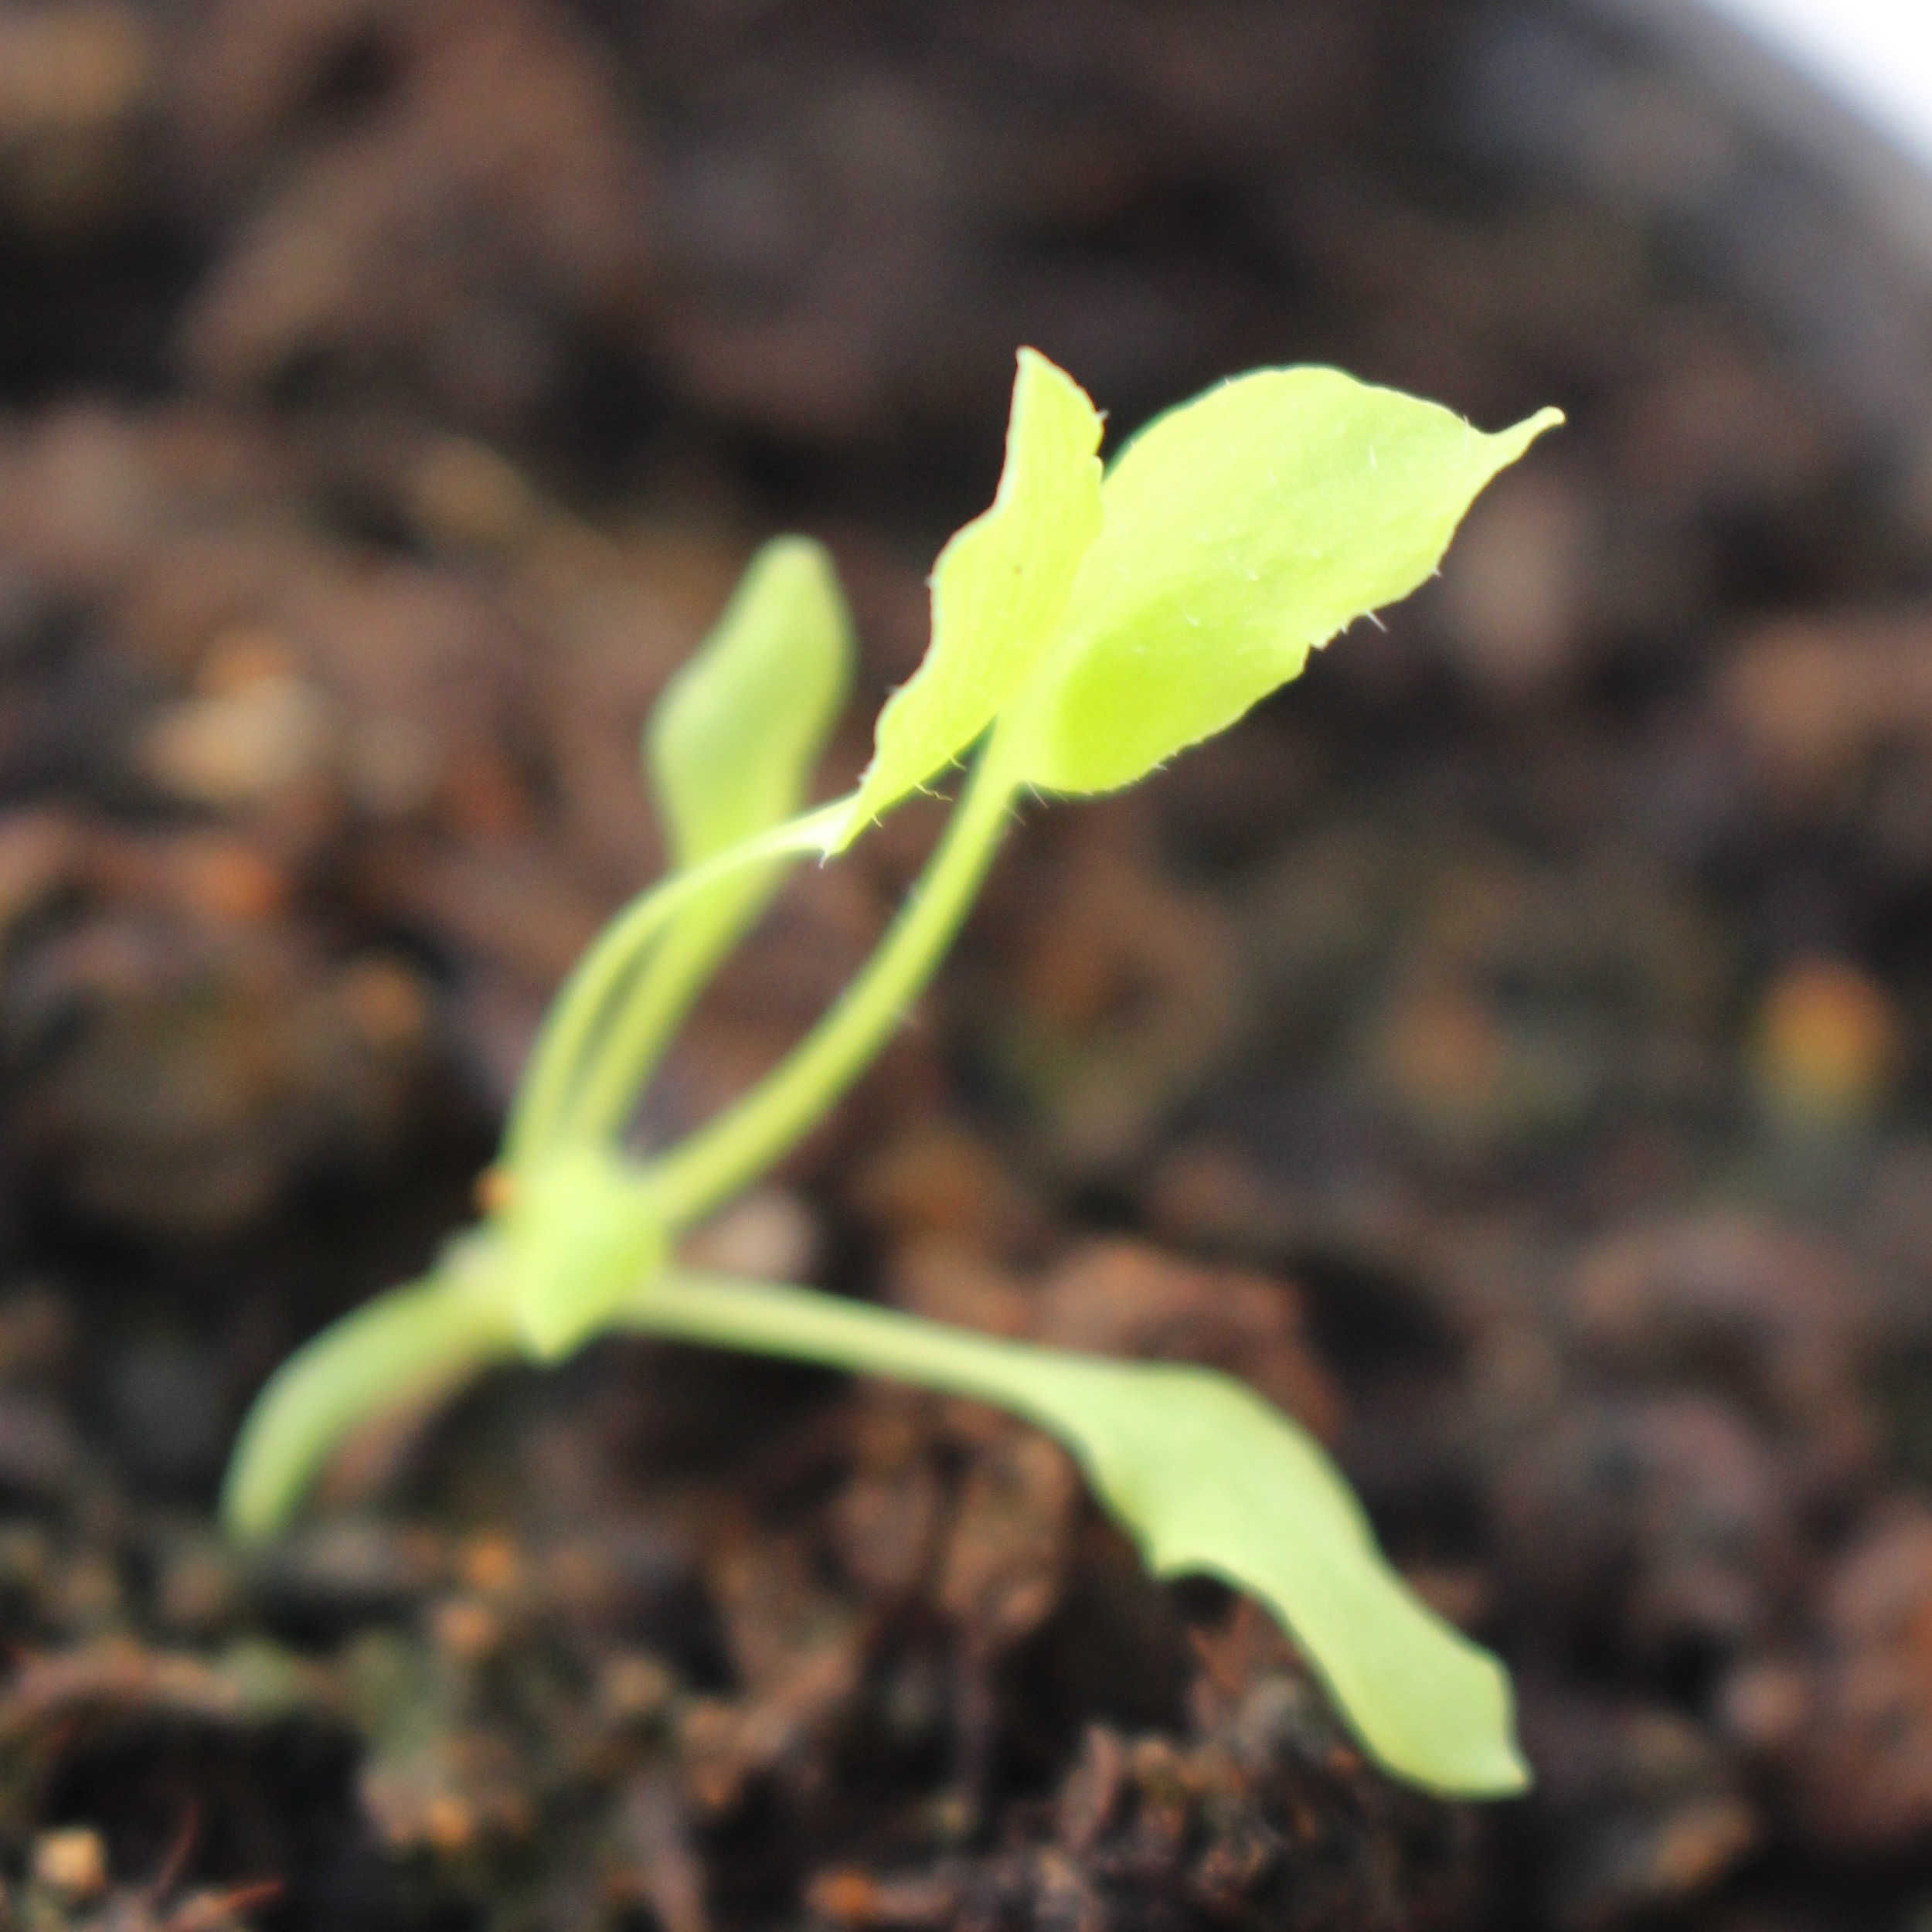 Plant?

Papaver rhoeas
